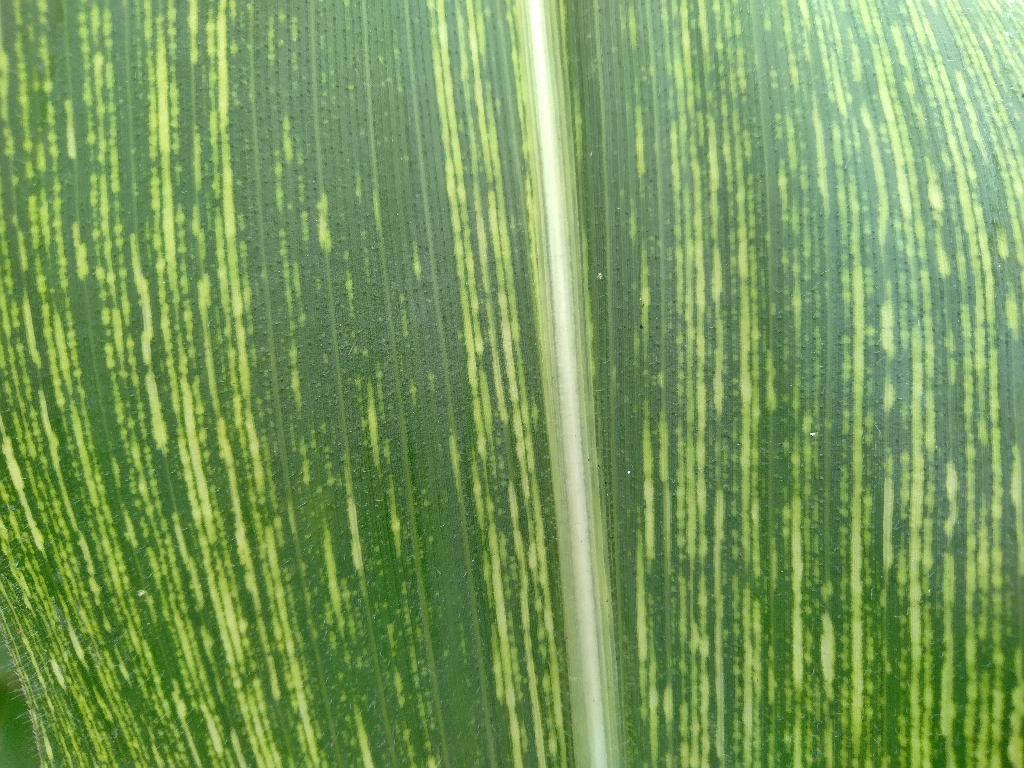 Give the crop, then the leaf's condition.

maize, maize streak virus
